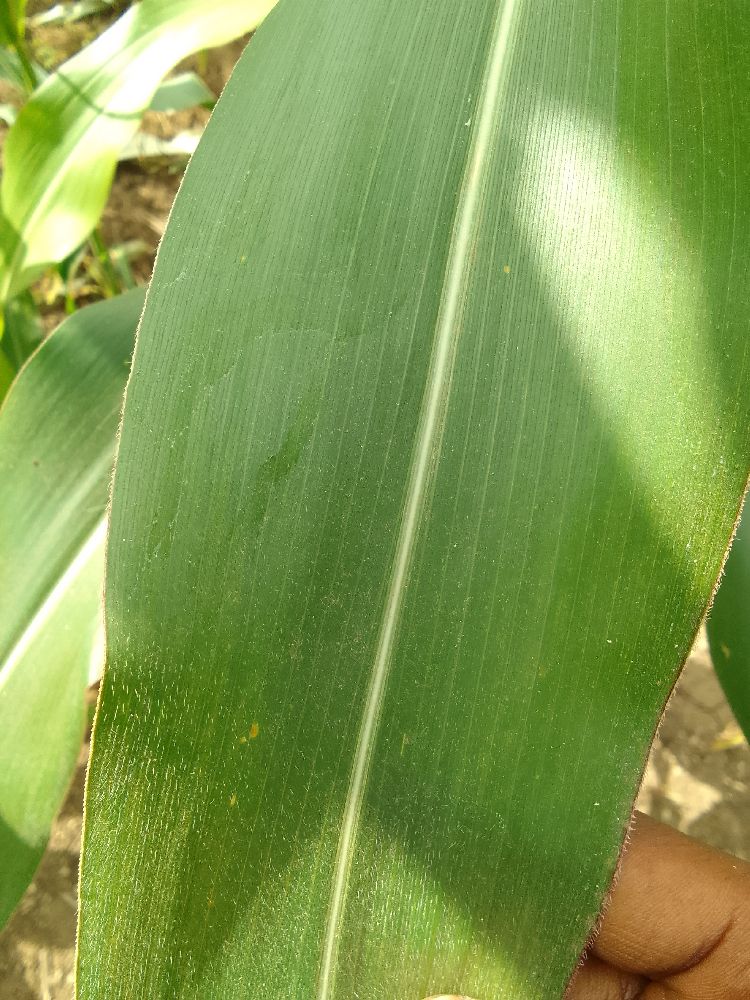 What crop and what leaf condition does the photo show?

maize, healthy
